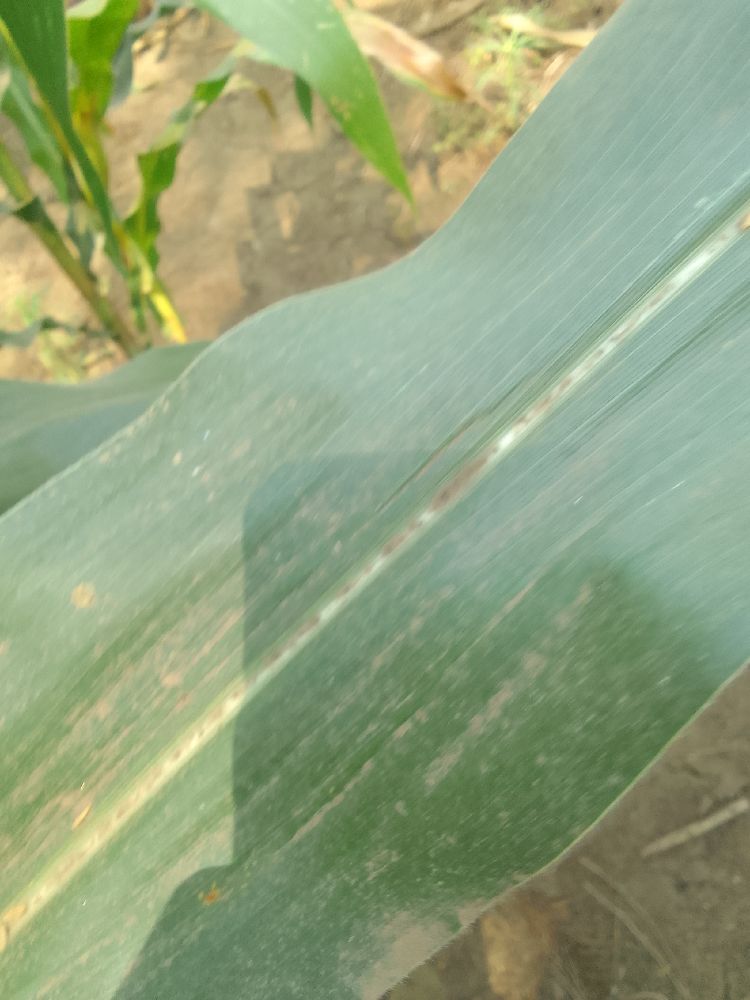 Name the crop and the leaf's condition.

maize, healthy
